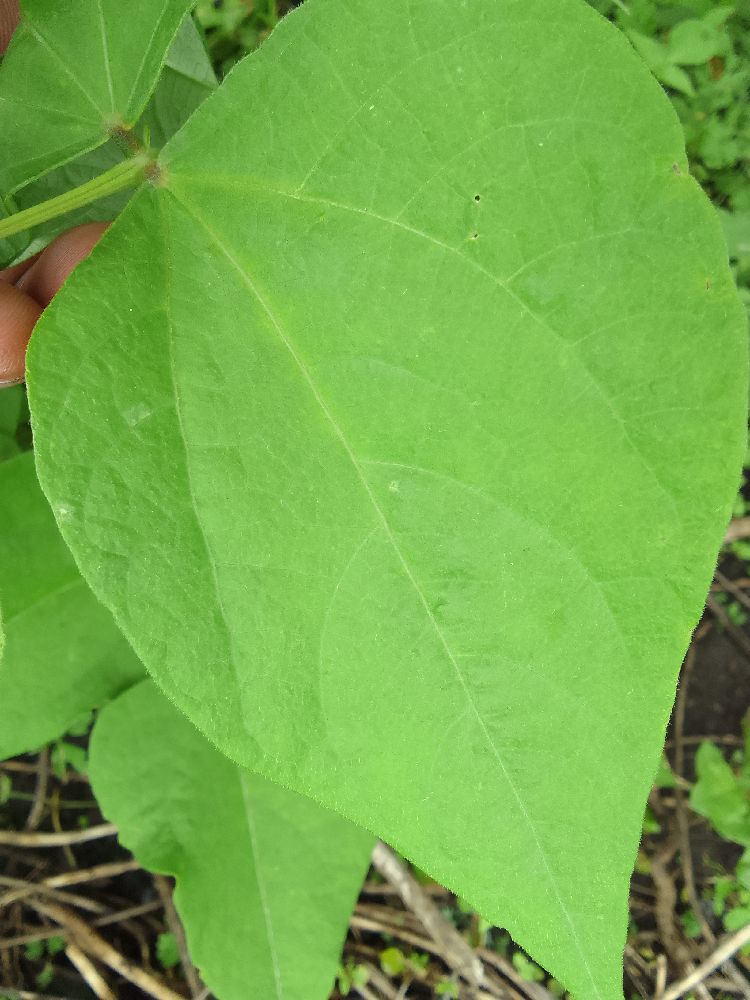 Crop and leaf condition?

common bean, healthy
